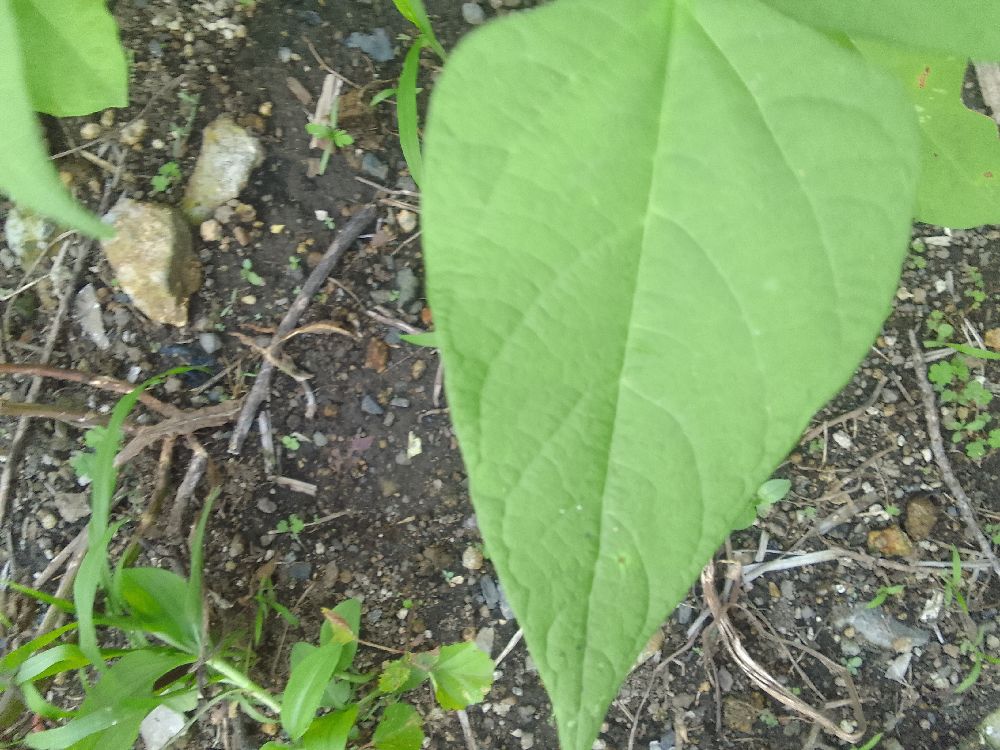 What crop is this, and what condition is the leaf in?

common bean, healthy
